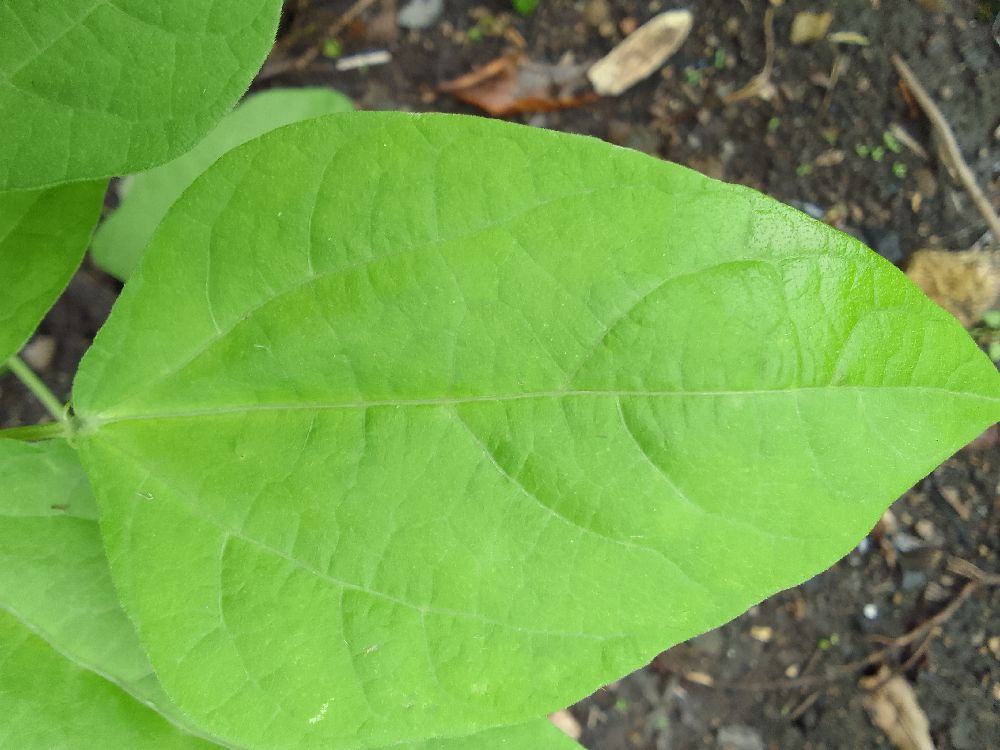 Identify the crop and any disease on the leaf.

common bean, healthy
